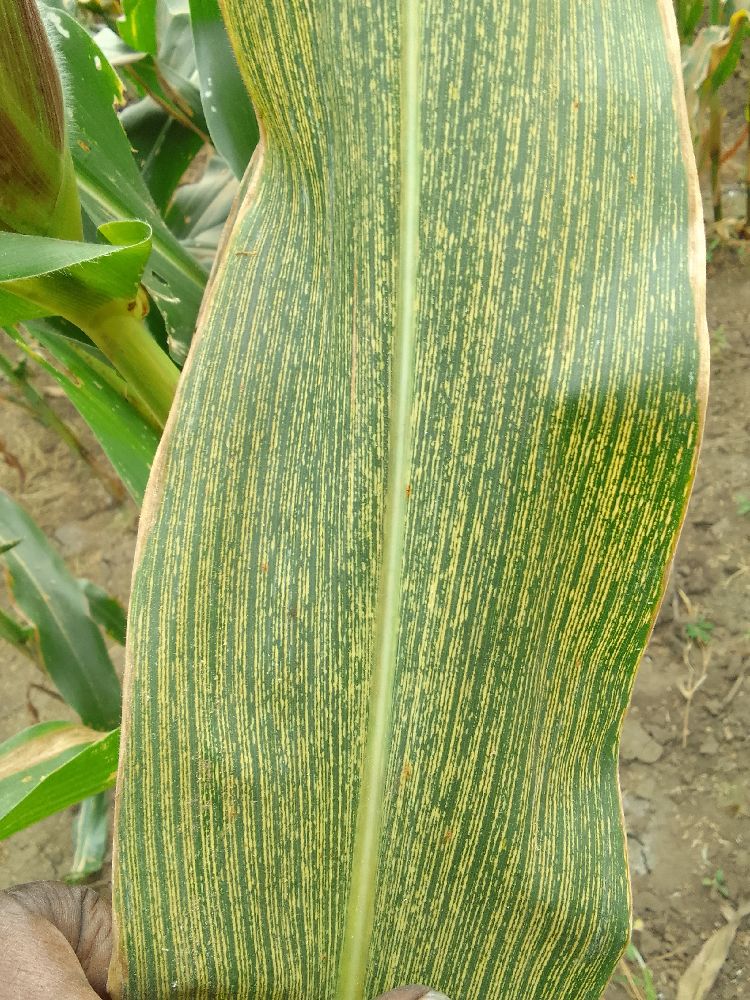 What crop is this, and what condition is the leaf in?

maize, maize streak virus
